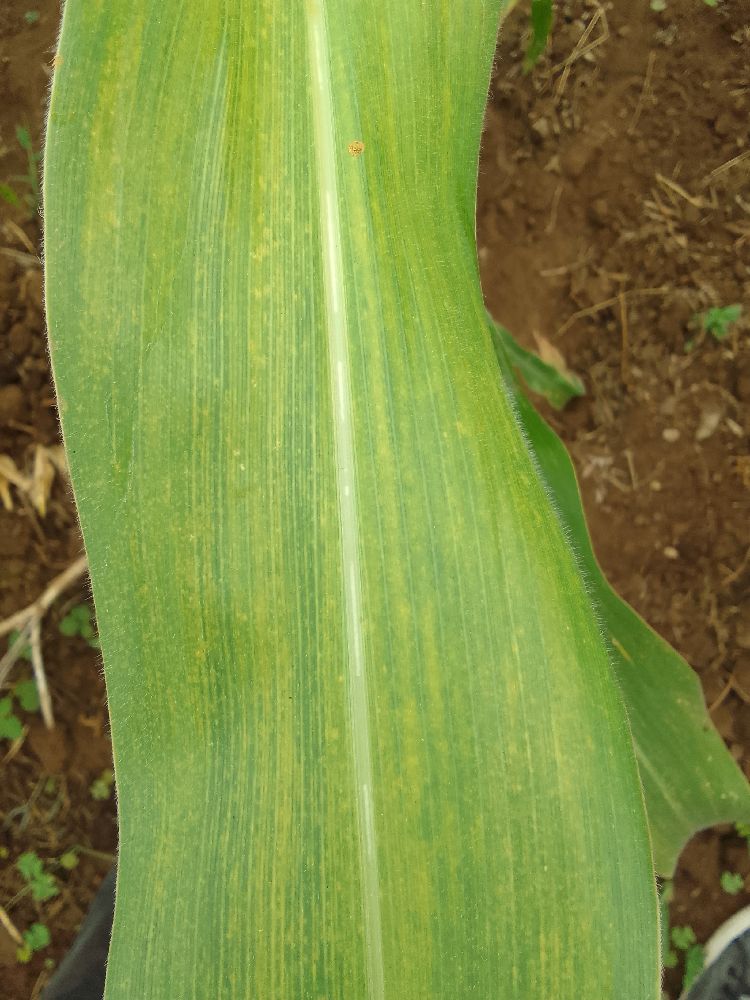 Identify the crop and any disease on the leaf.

maize, maize lethal necrosis
